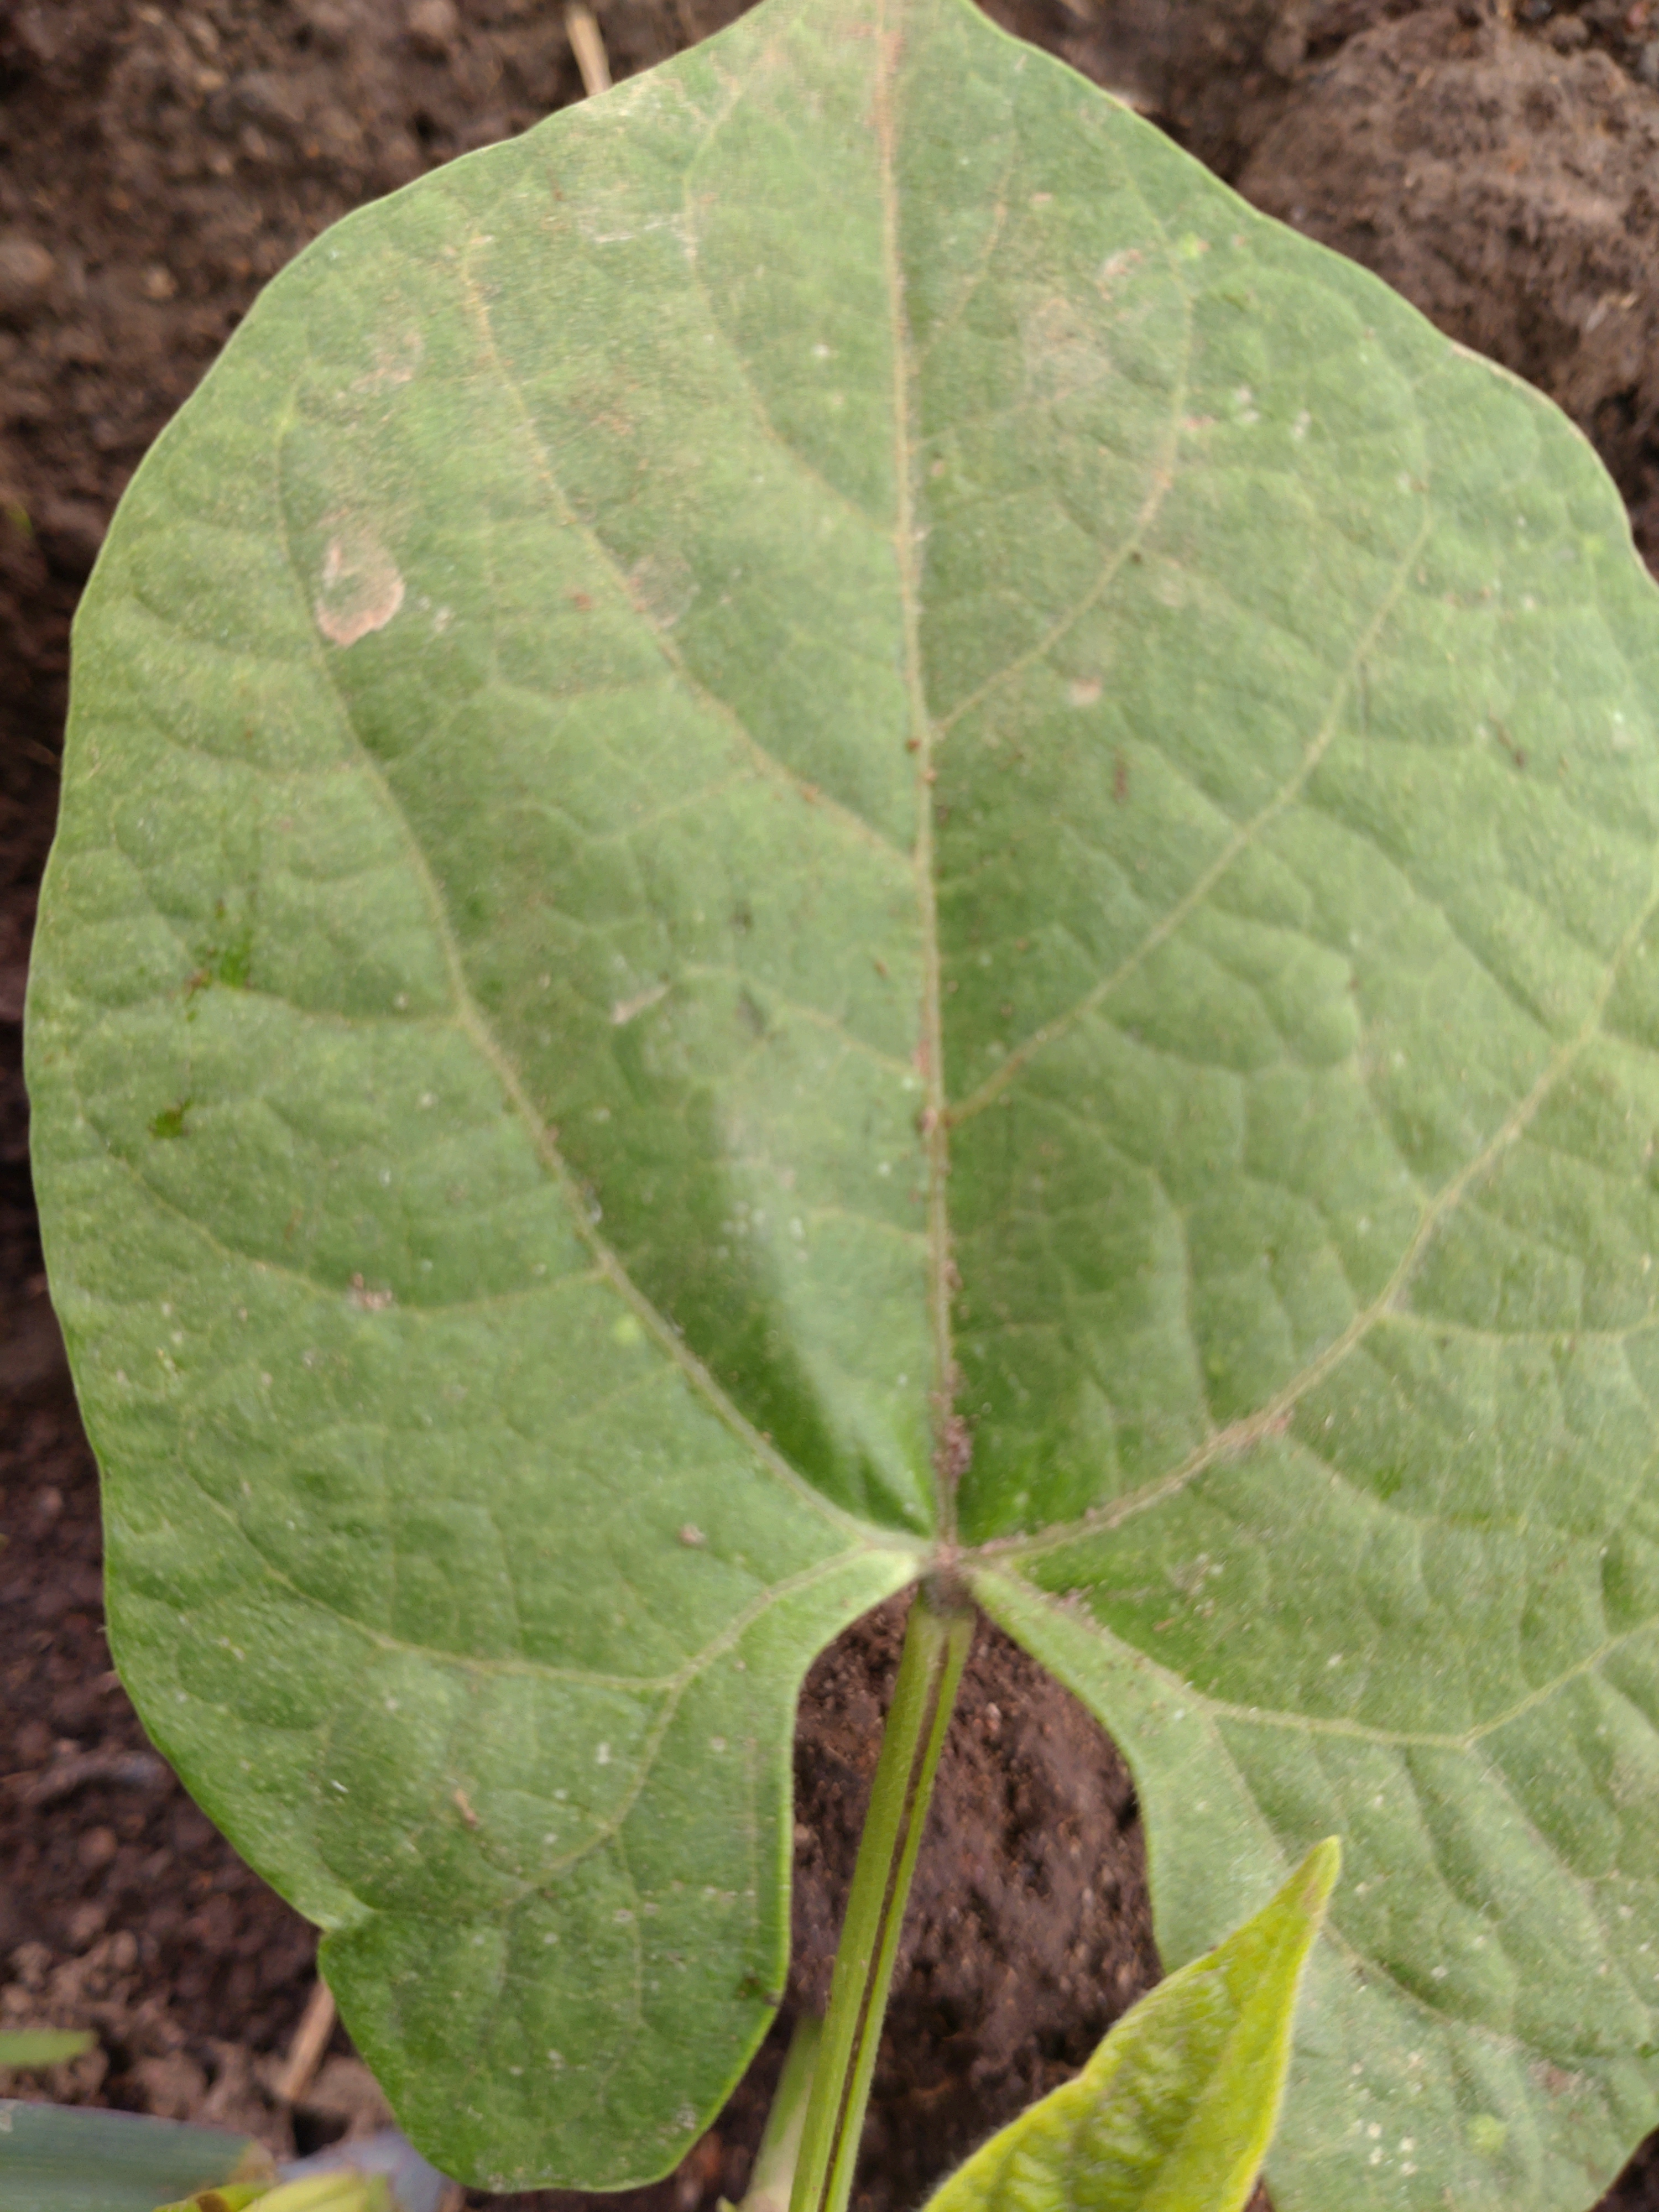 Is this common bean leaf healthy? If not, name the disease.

healthy
